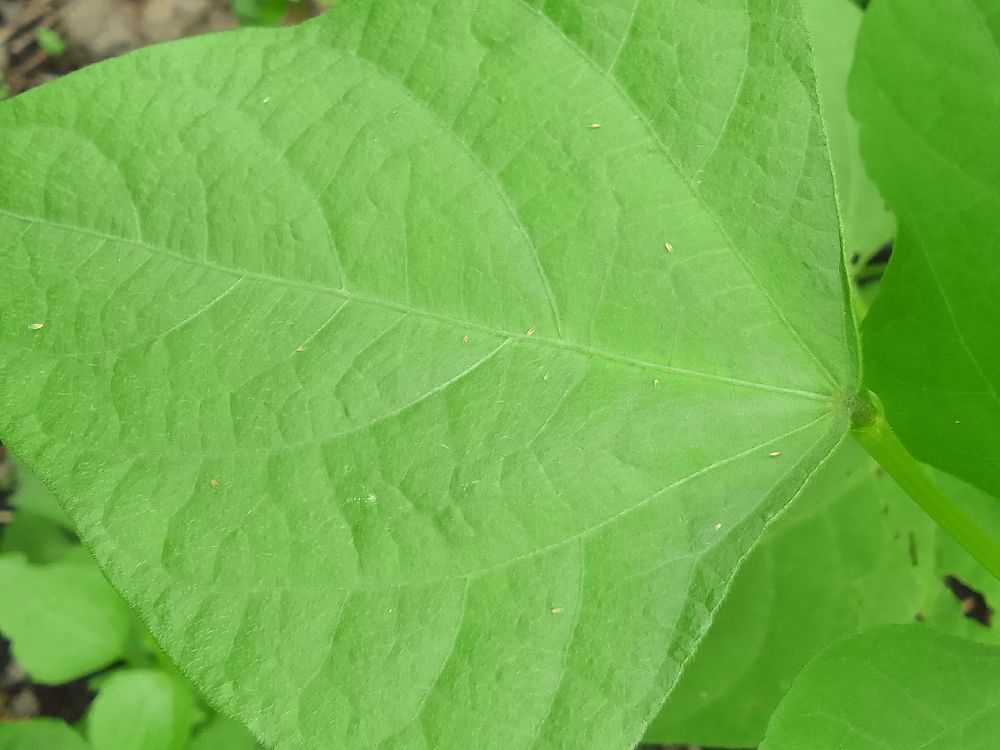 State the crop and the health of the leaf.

common bean, healthy
